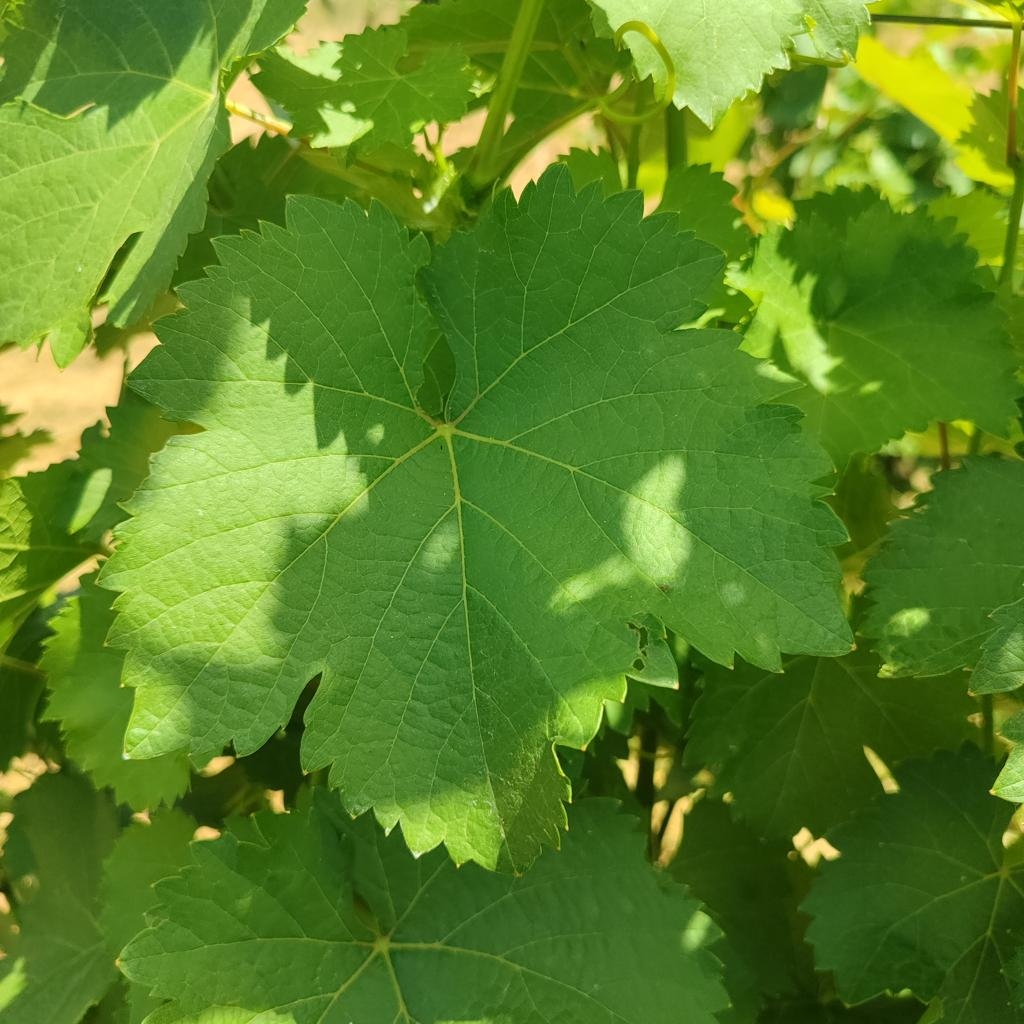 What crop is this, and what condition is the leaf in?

grapevine, healthy
